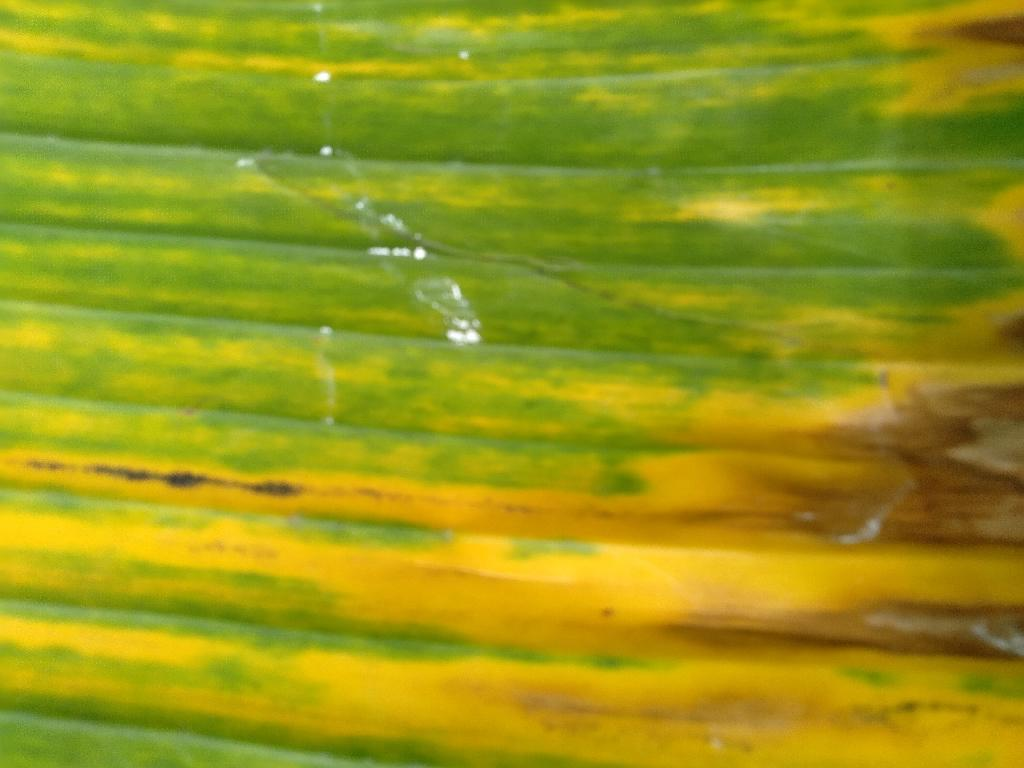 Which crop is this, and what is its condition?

banana, fusarium wilt race 1
